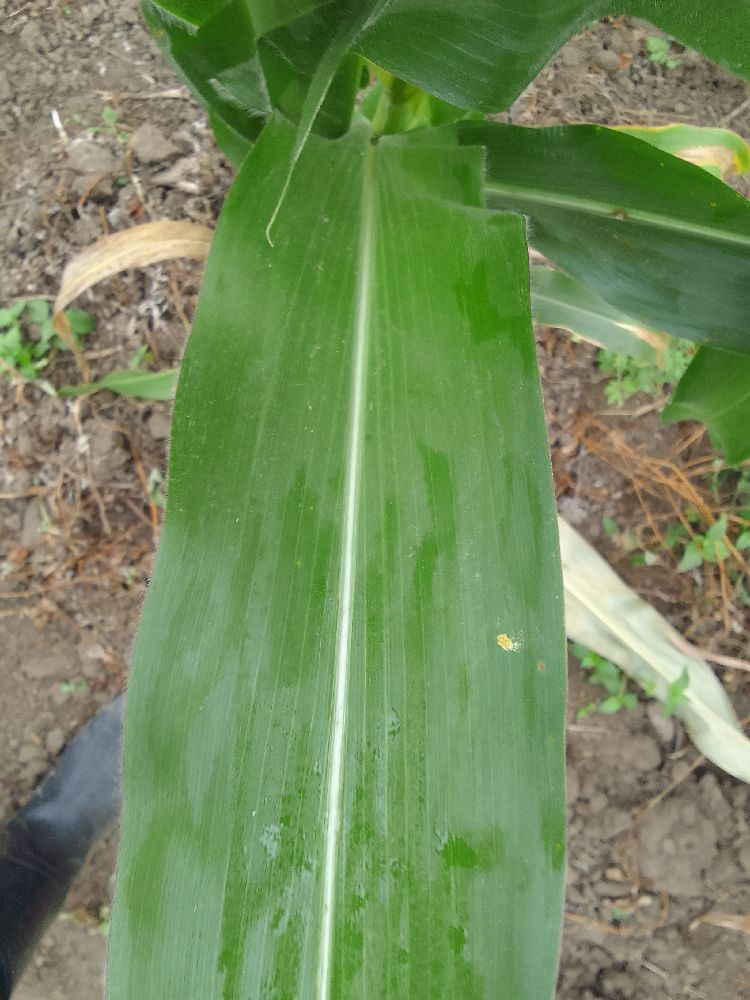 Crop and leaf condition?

maize, healthy
